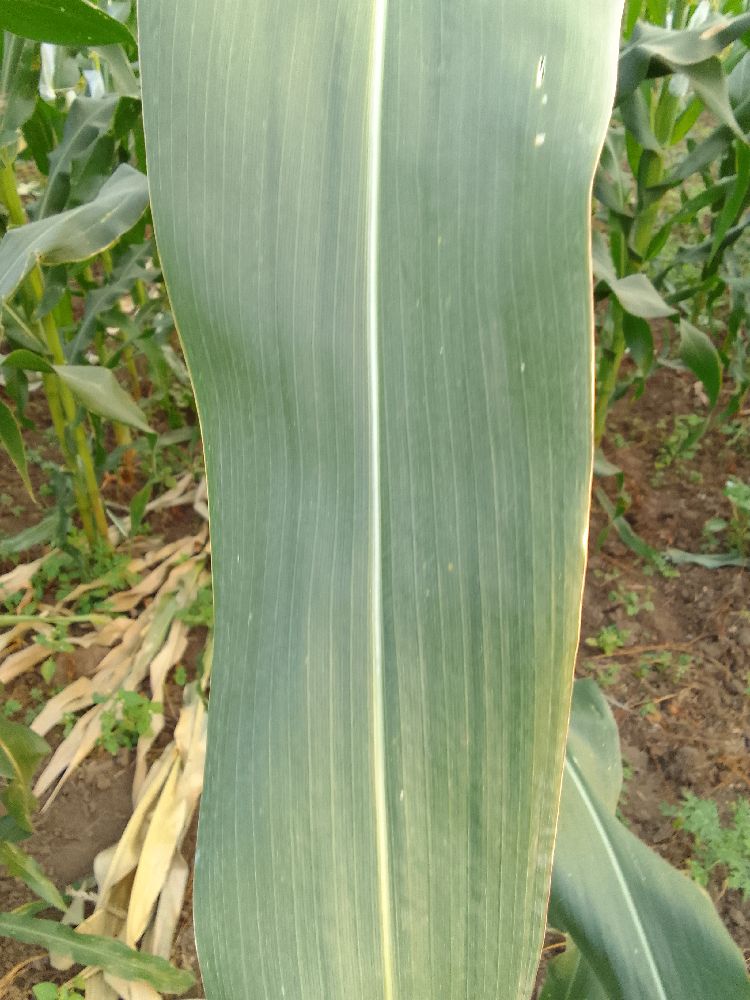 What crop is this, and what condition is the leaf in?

maize, healthy
